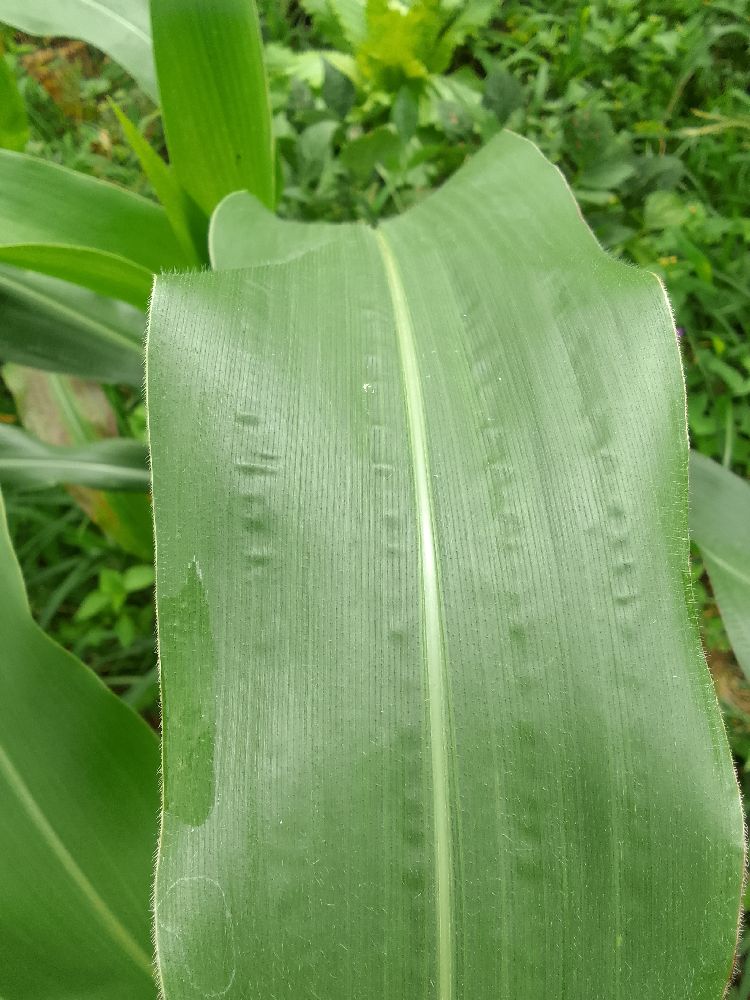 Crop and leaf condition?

maize, healthy
